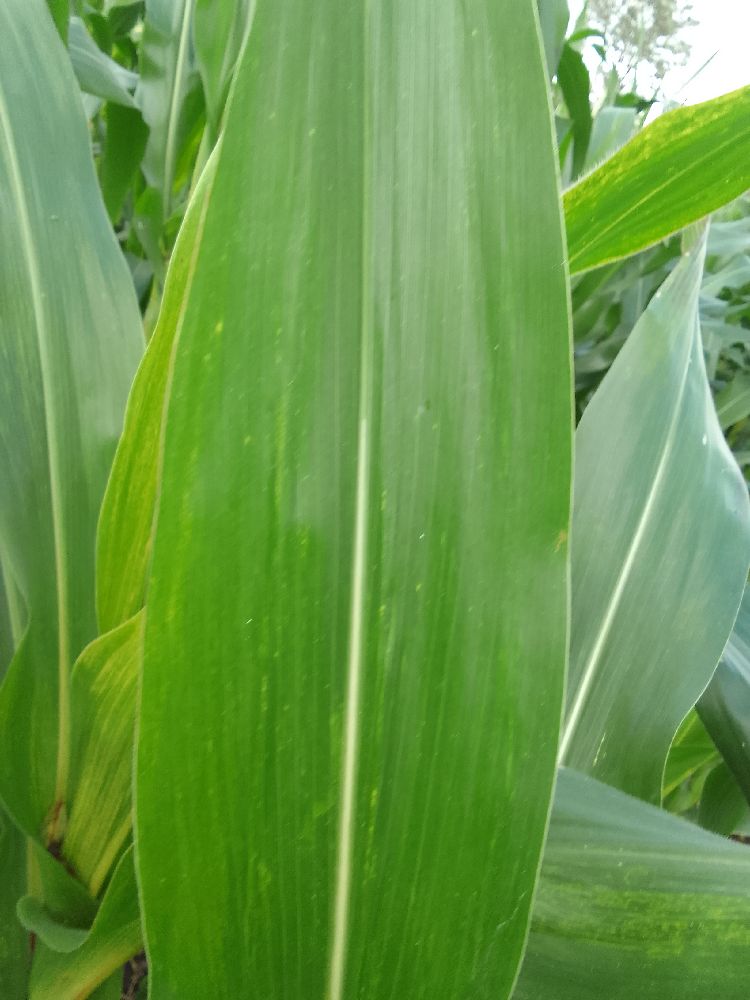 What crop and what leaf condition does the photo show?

maize, healthy
